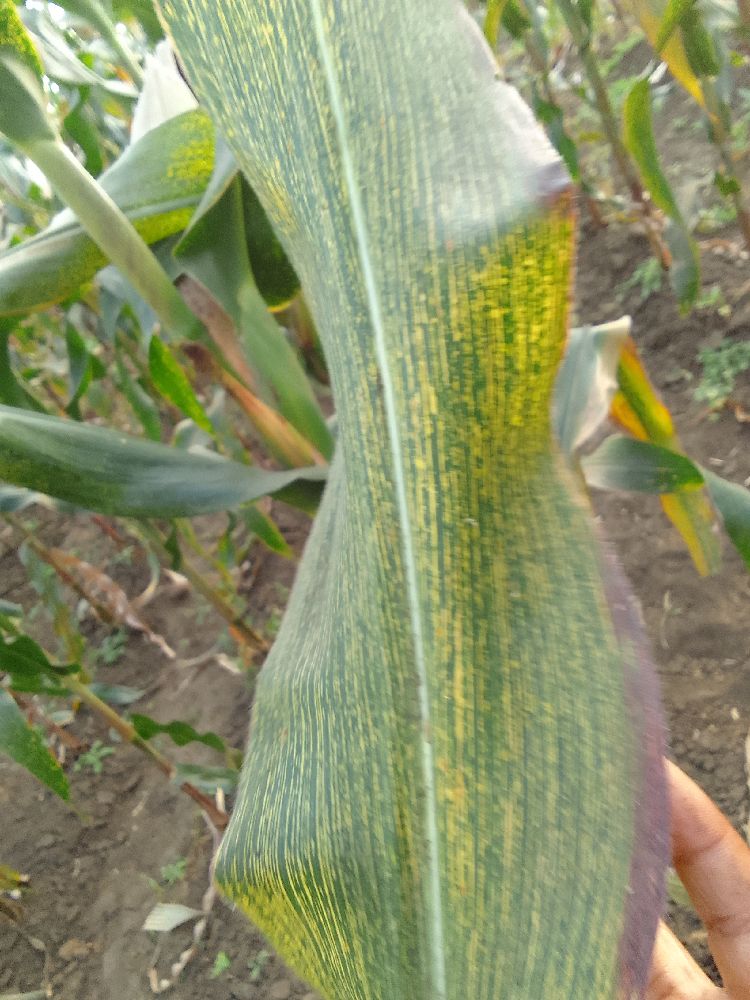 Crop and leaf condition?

maize, maize streak virus
